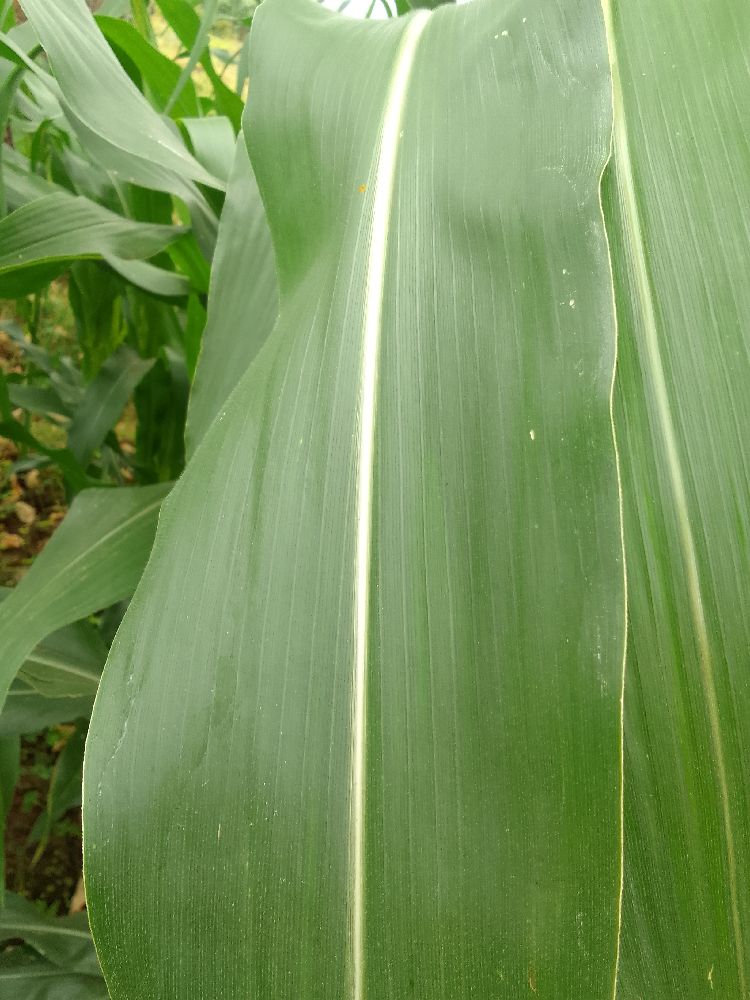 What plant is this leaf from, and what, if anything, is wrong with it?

maize, healthy
